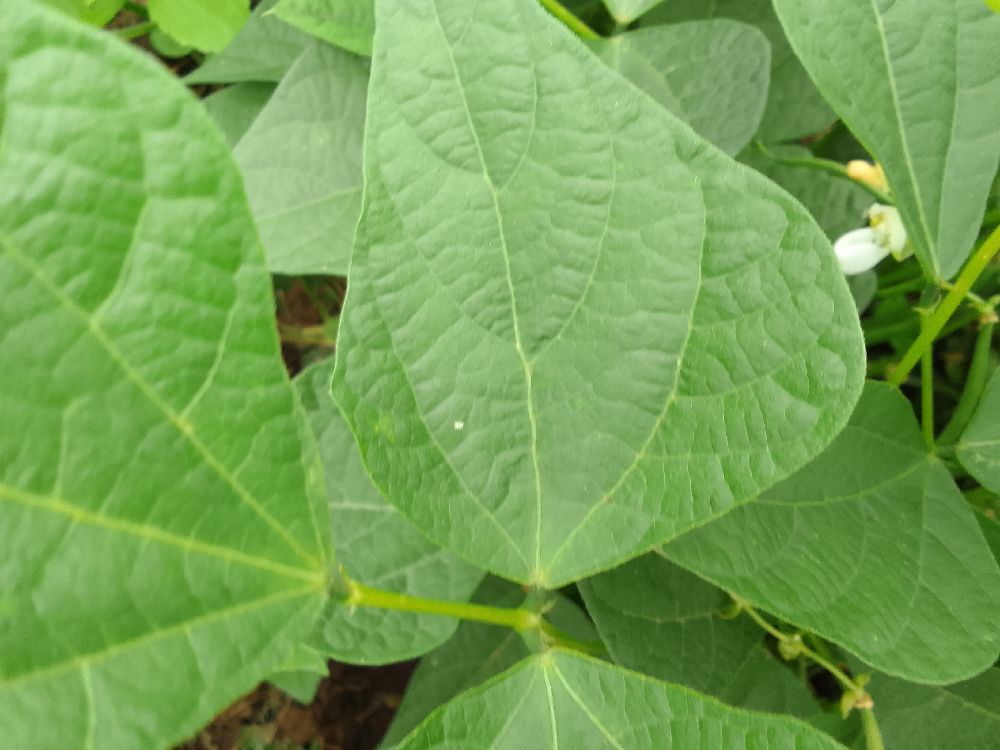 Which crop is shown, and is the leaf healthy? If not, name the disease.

common bean, healthy
